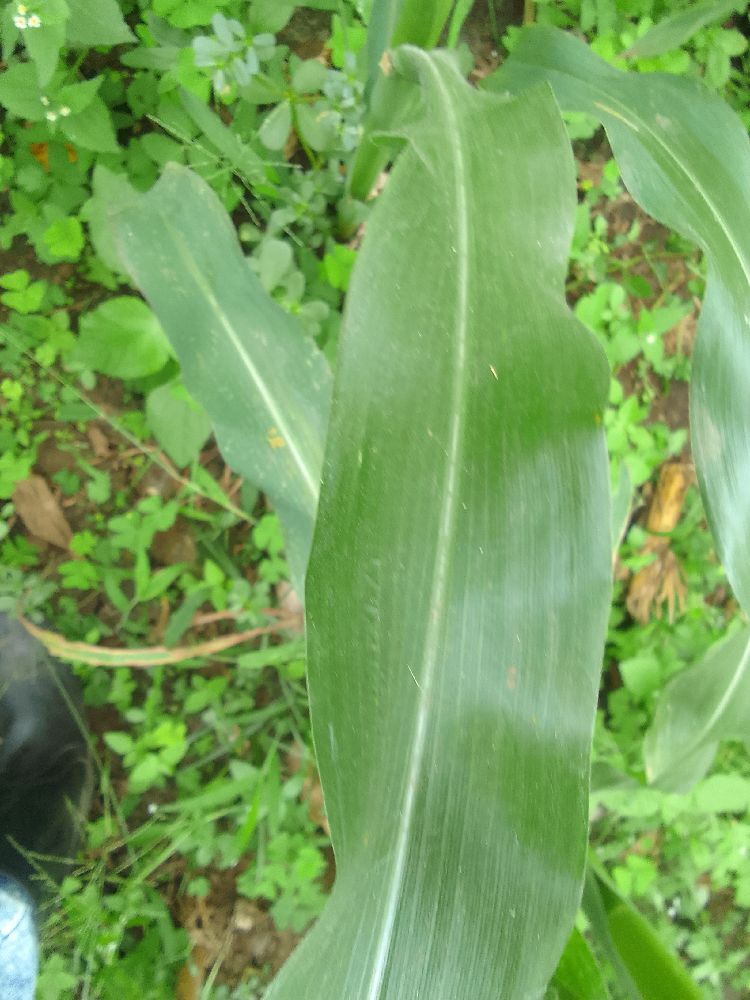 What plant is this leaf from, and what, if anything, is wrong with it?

maize, healthy
